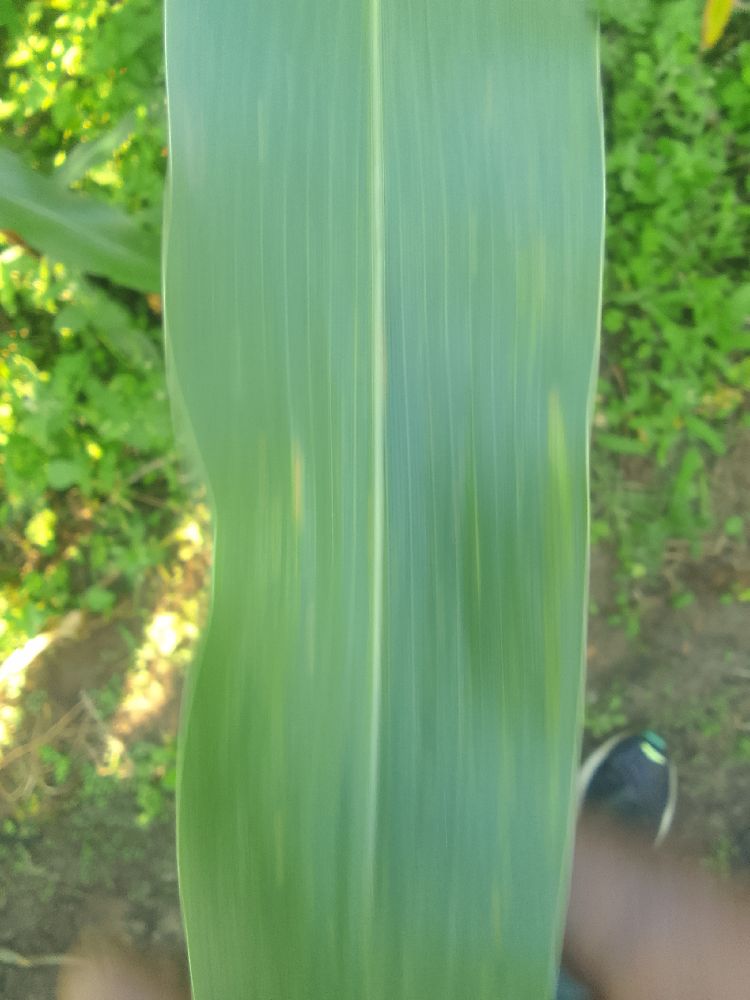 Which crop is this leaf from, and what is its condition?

maize, healthy
